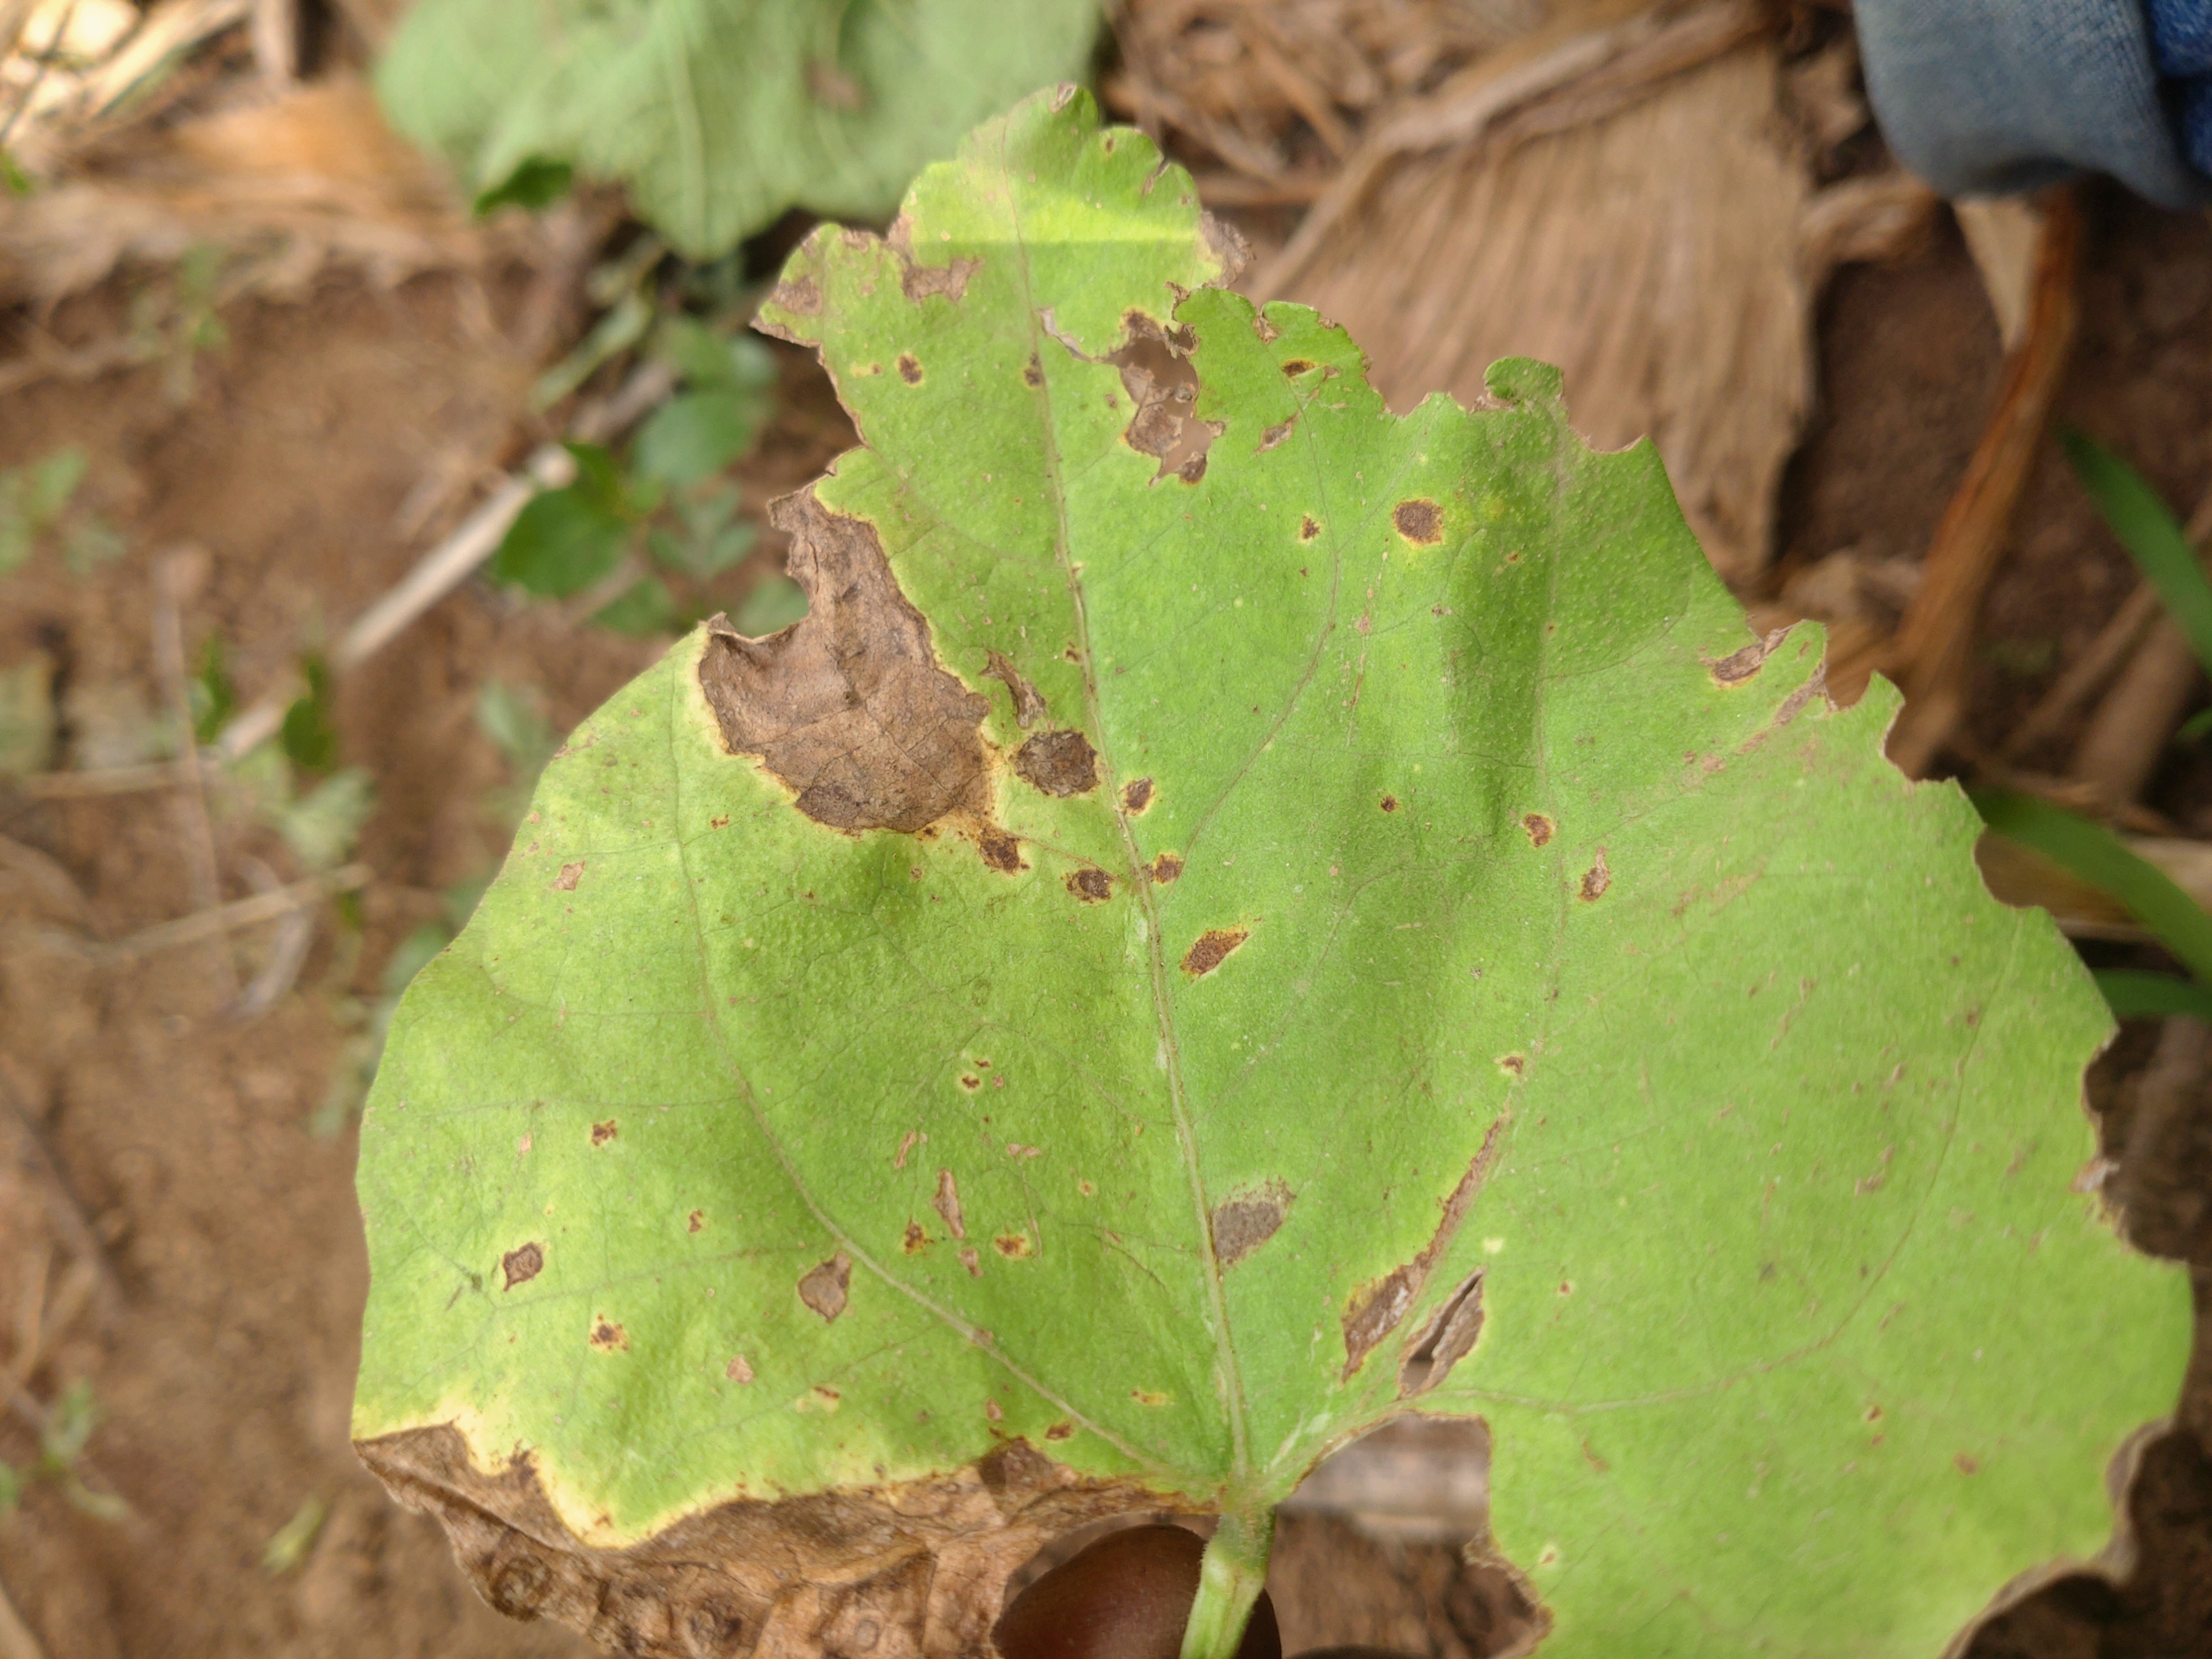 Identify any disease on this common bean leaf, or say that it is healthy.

anthracnose
